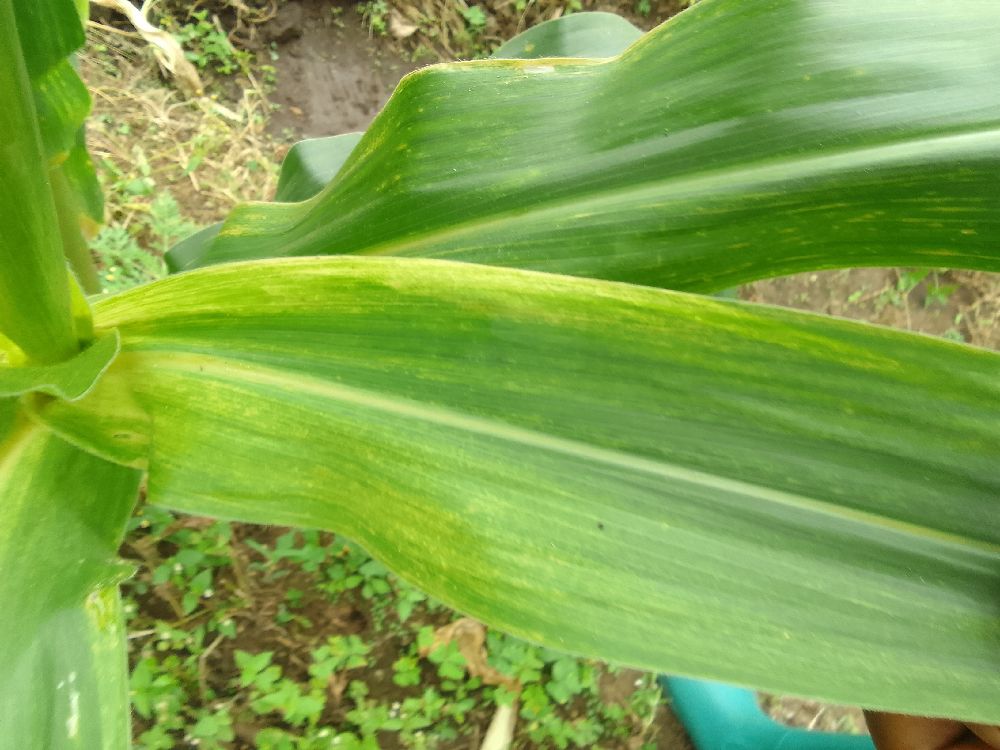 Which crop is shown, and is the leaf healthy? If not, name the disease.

maize, maize lethal necrosis
